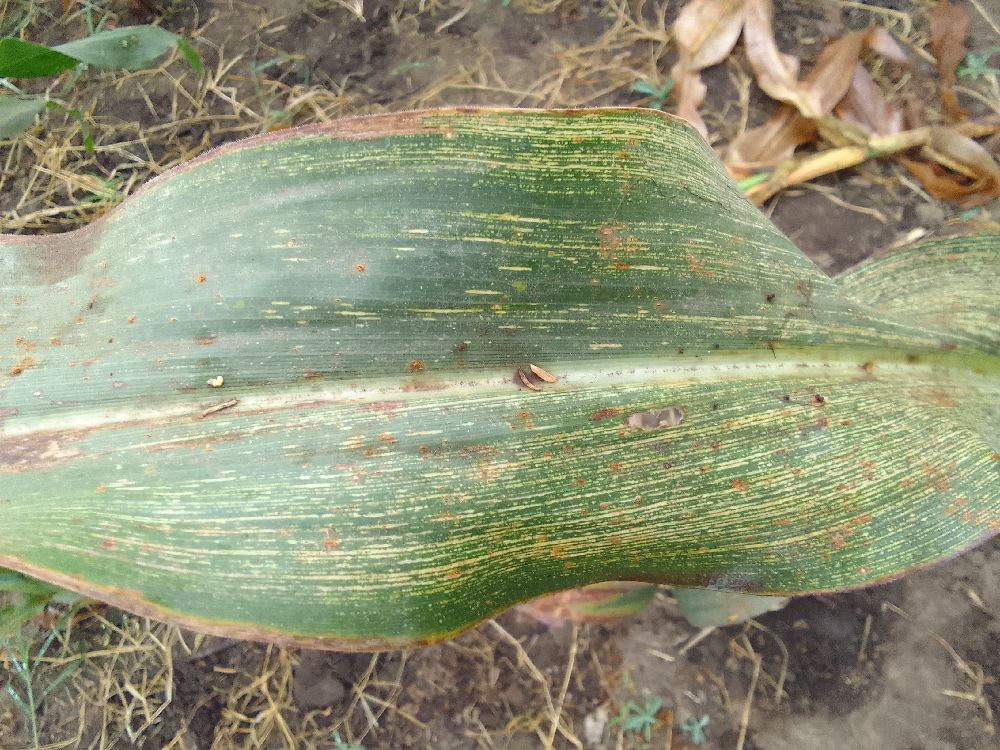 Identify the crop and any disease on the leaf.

maize, maize streak virus
